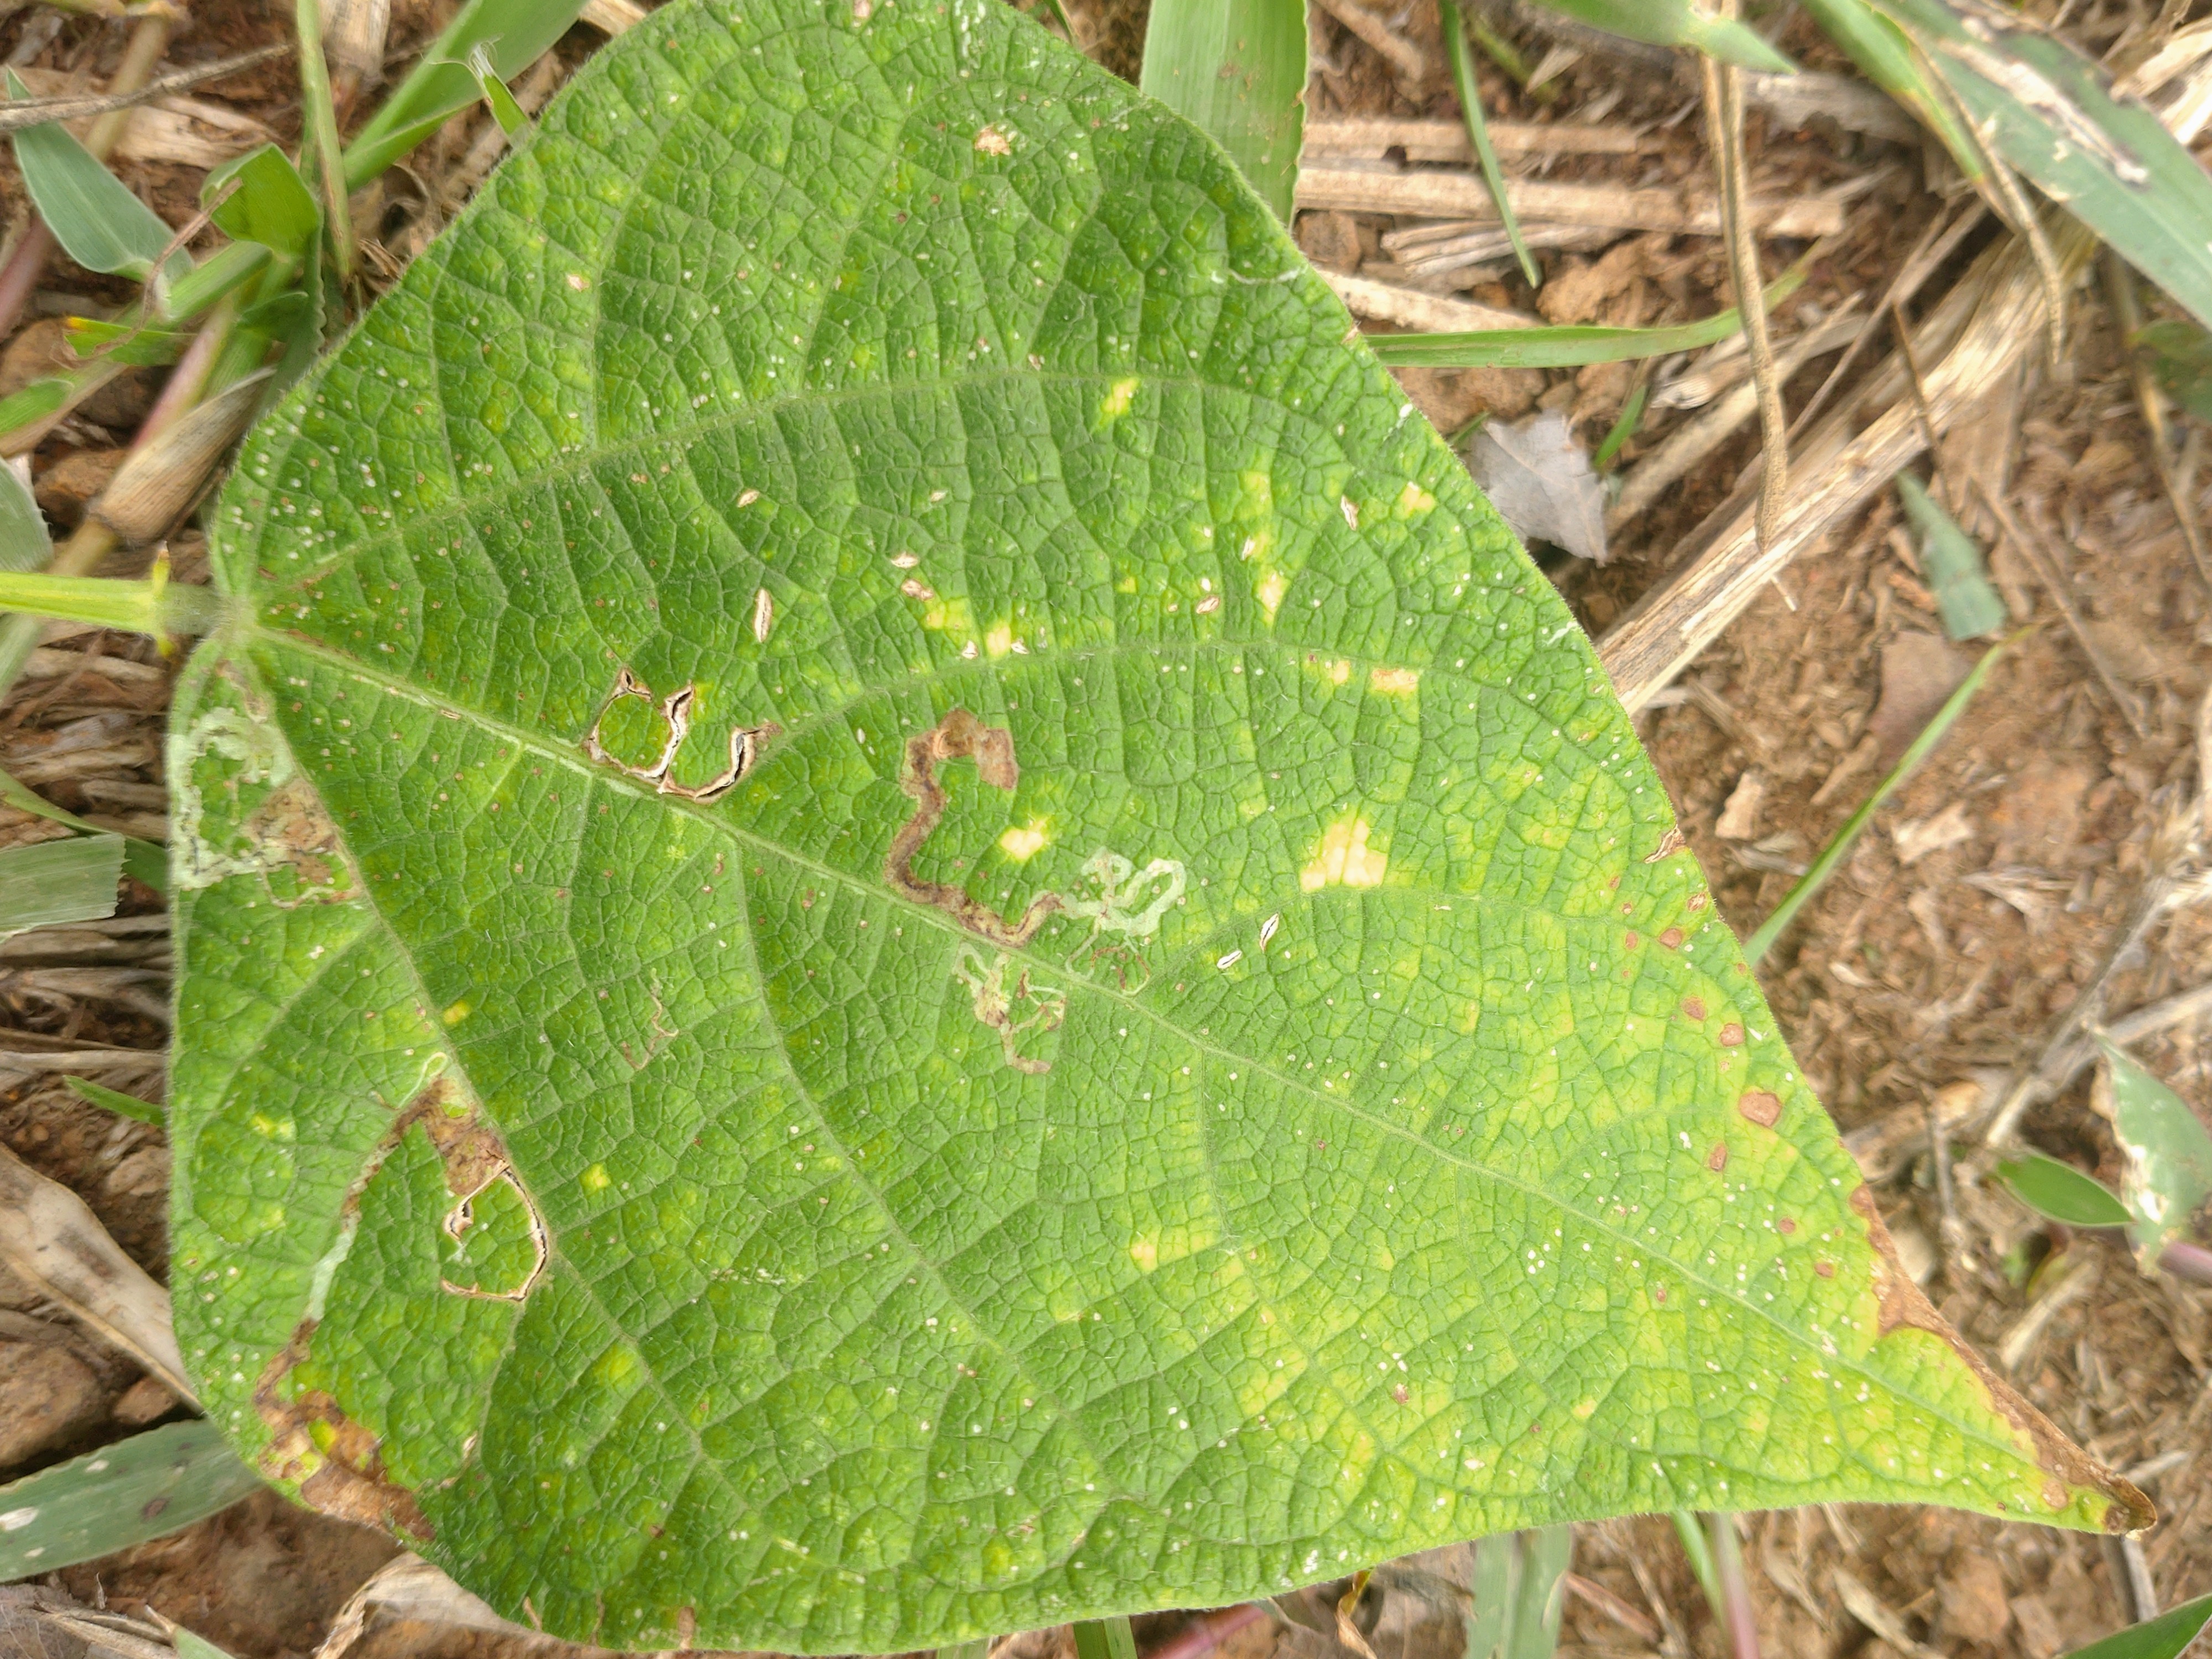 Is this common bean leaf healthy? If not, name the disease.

anthracnose
